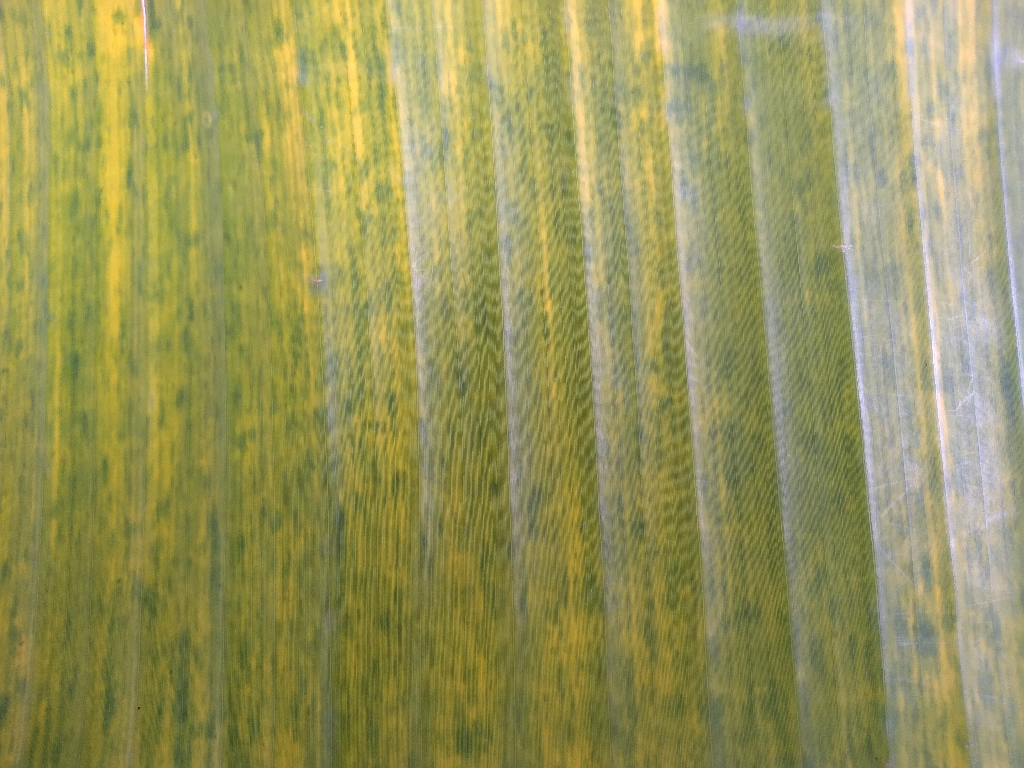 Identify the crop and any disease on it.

banana, fusarium wilt race 1
